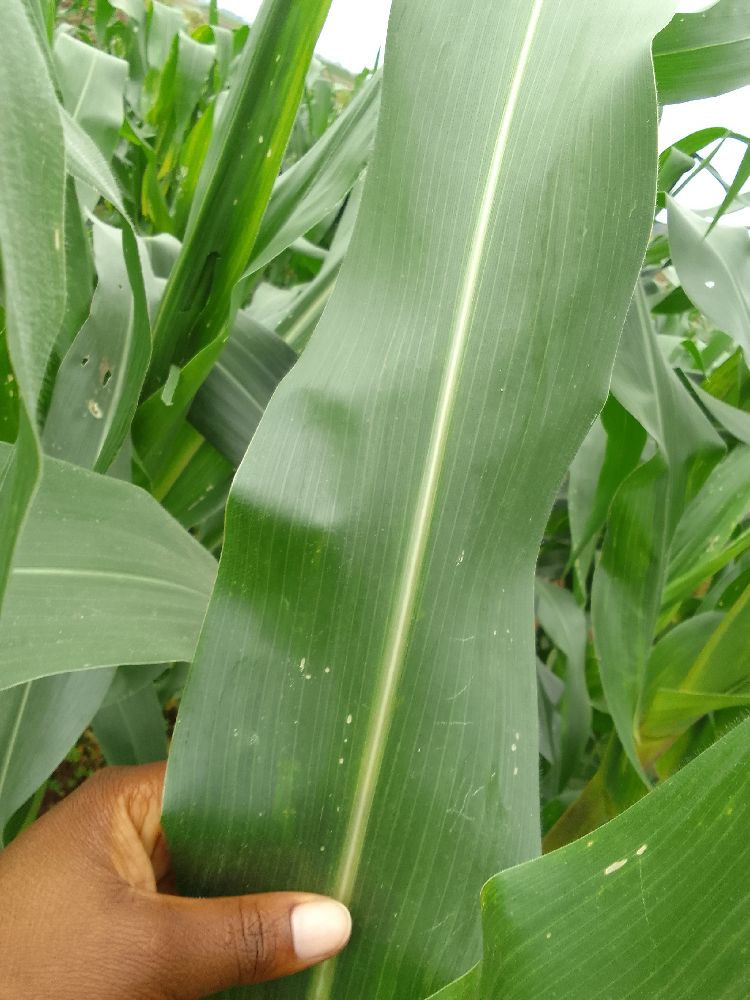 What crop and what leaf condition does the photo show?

maize, healthy
